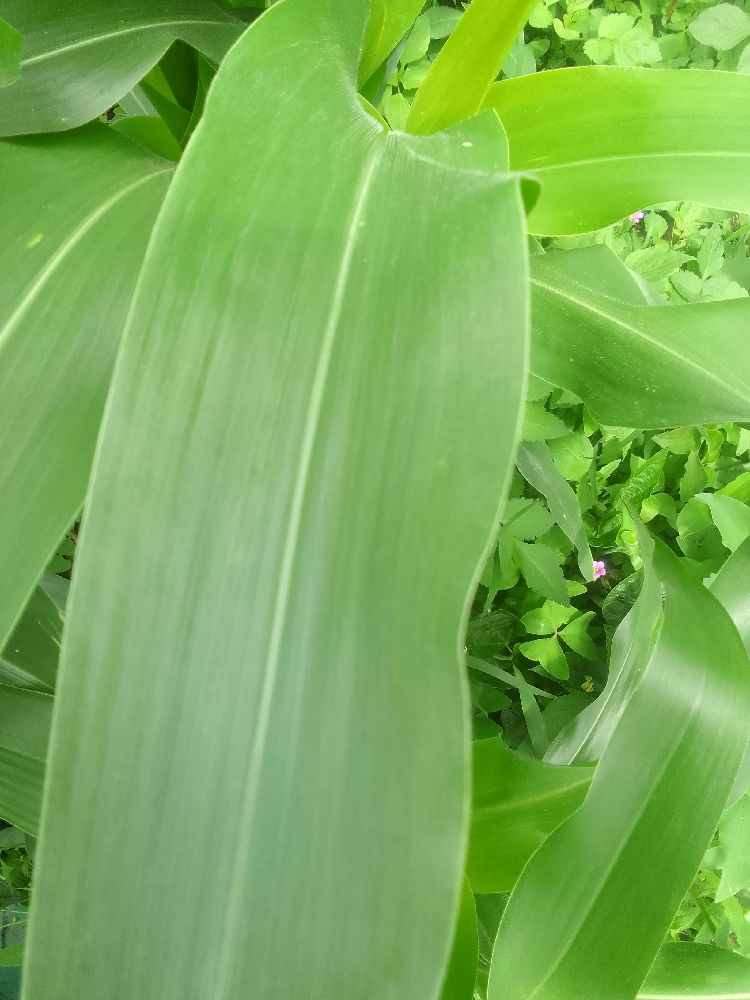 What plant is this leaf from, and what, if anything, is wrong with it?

maize, healthy
